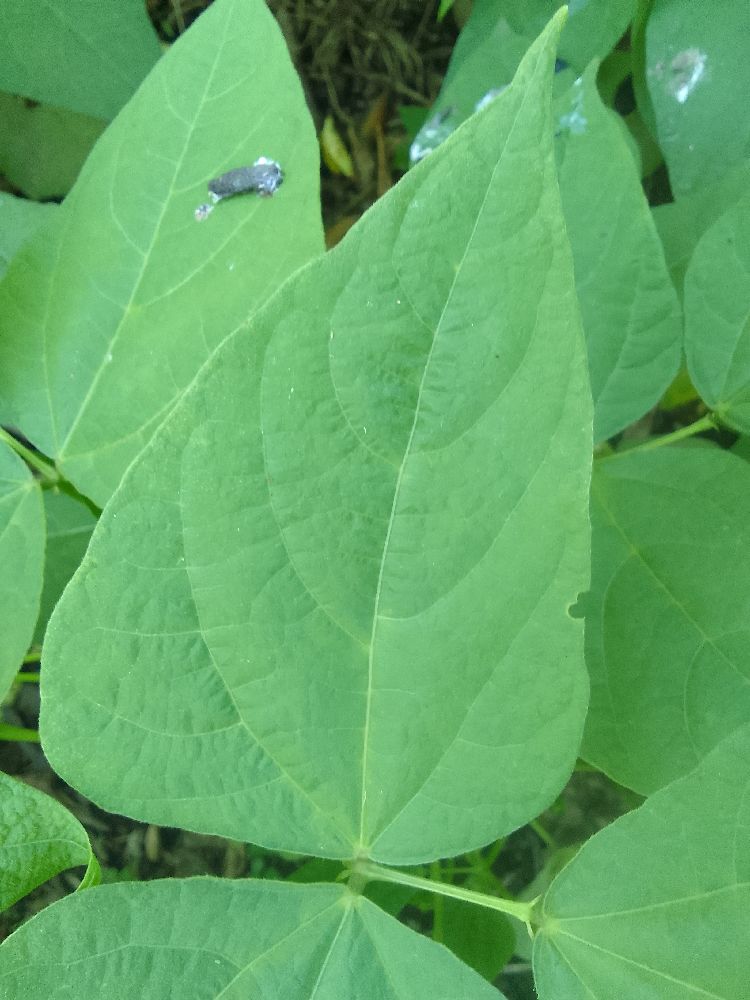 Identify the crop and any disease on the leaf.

common bean, healthy
